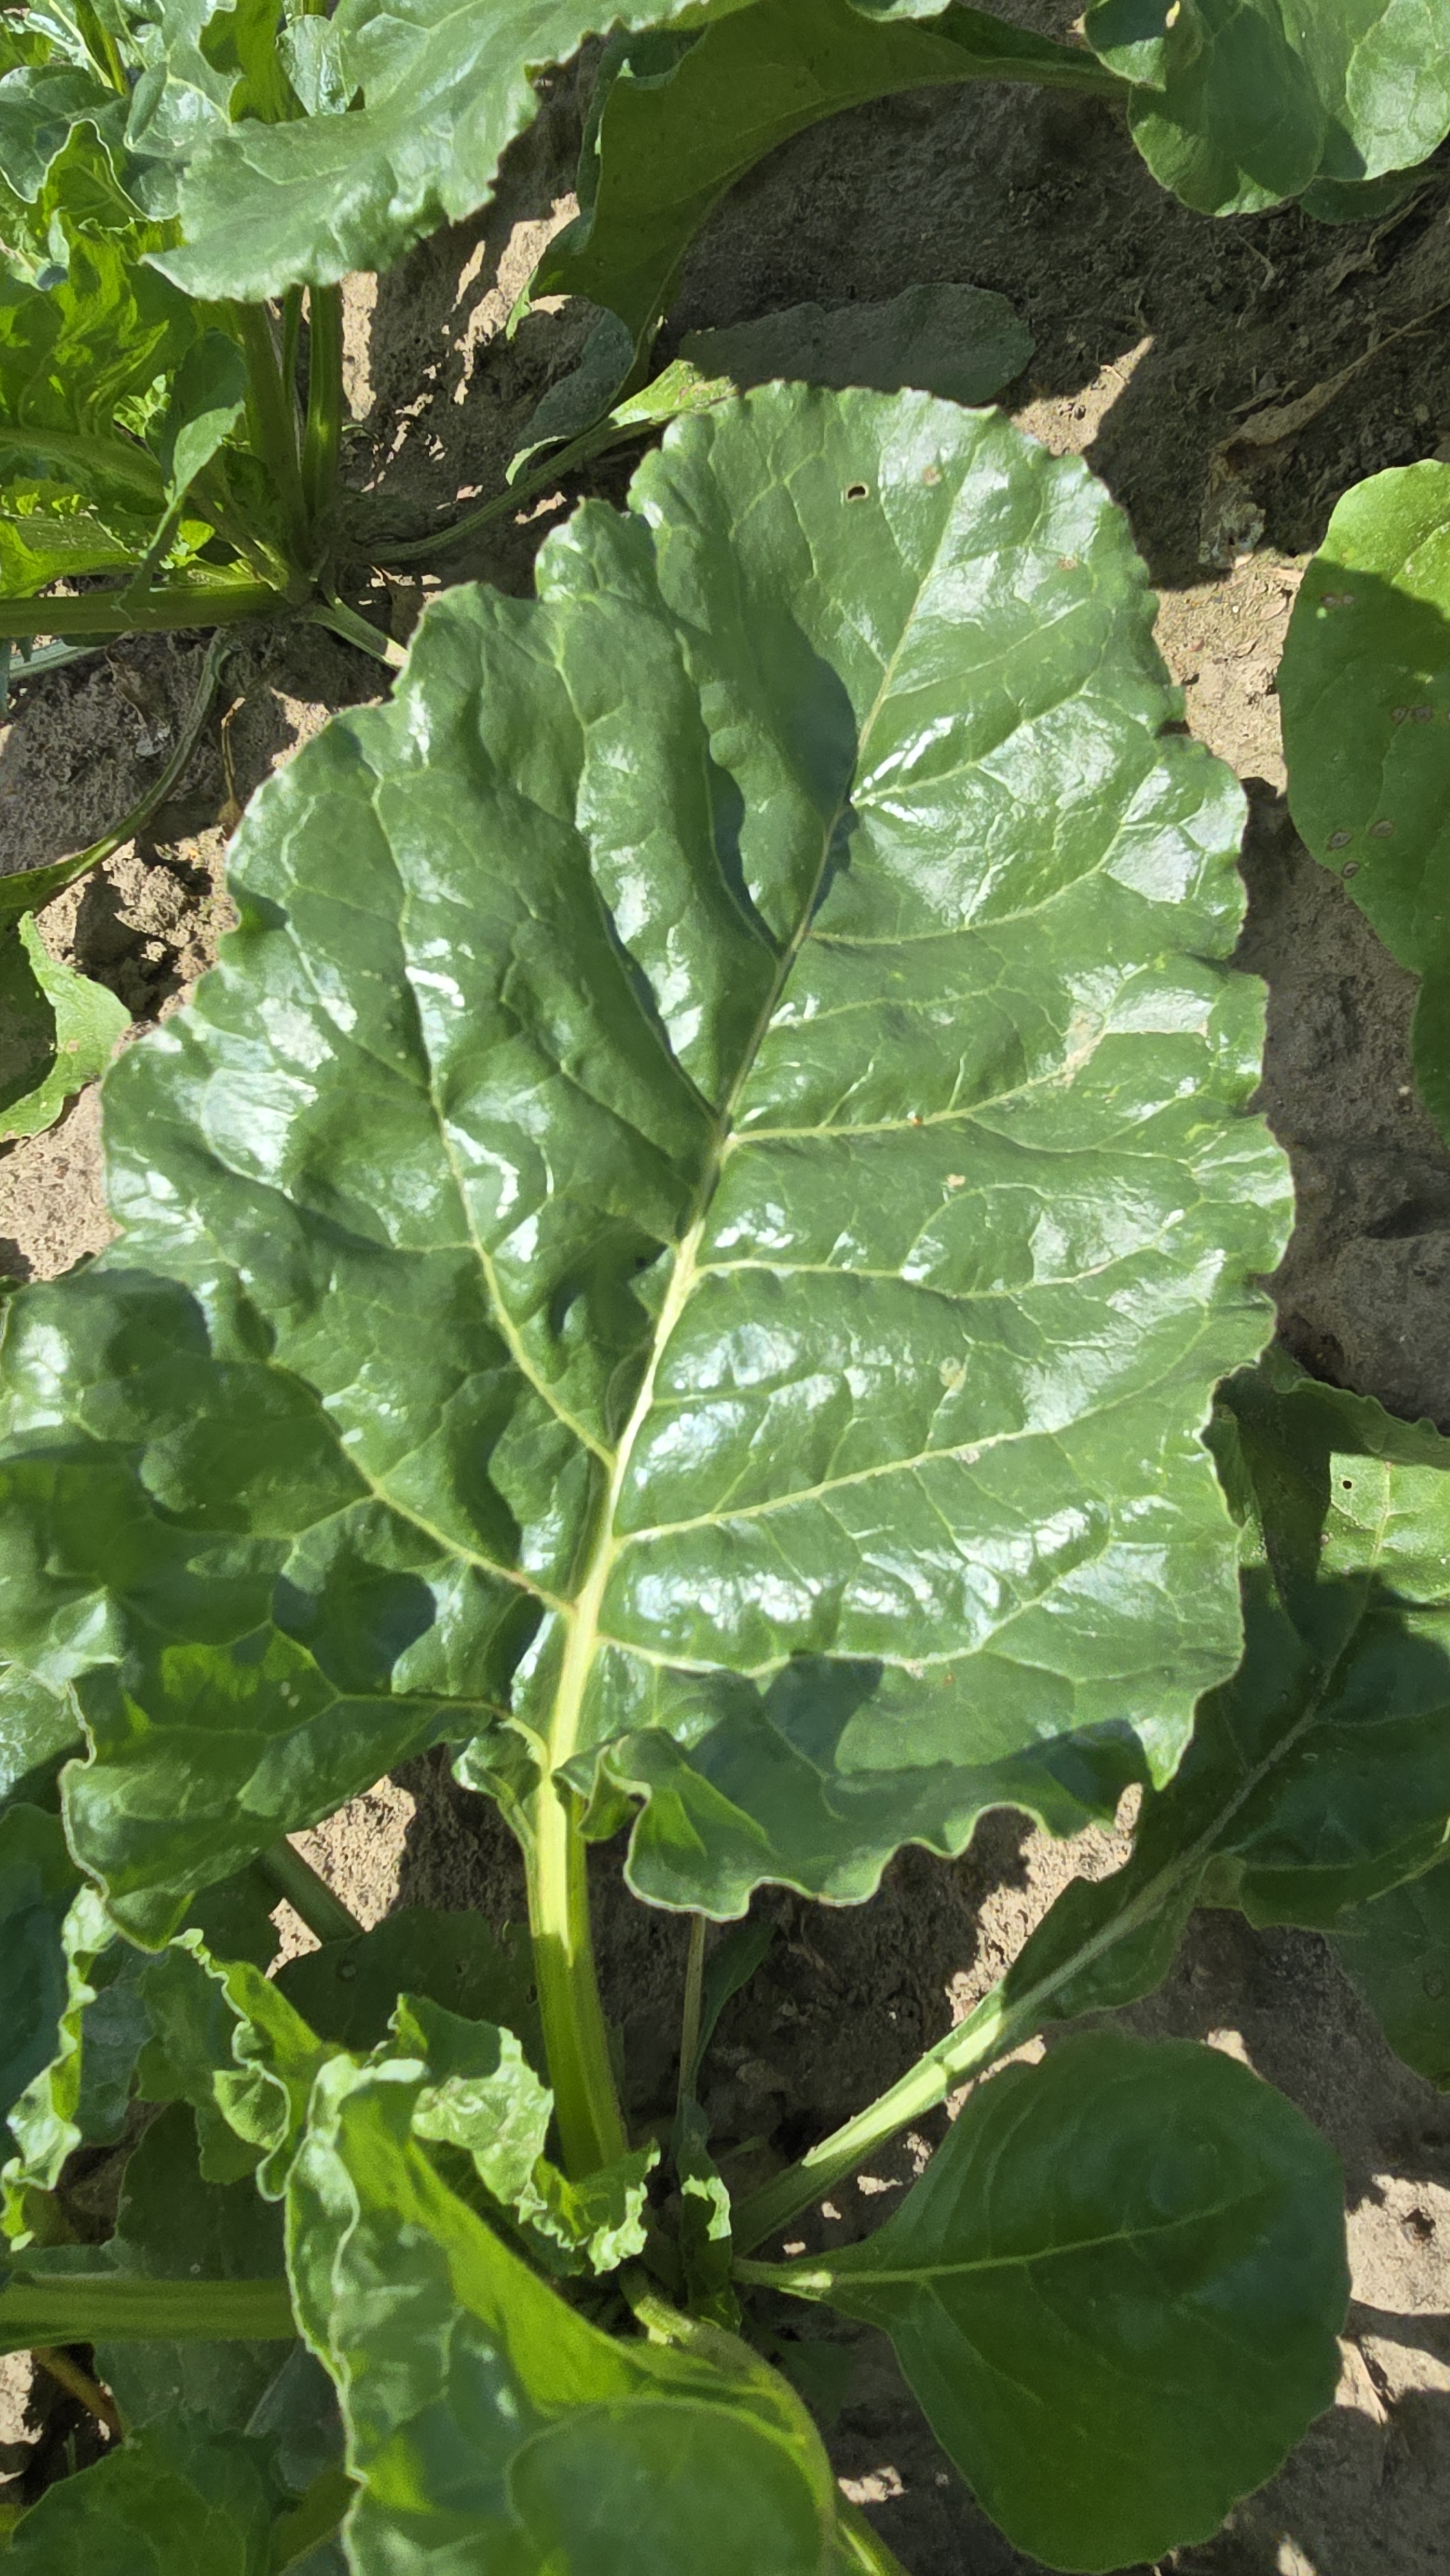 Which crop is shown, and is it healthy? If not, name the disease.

beet, unaffected
